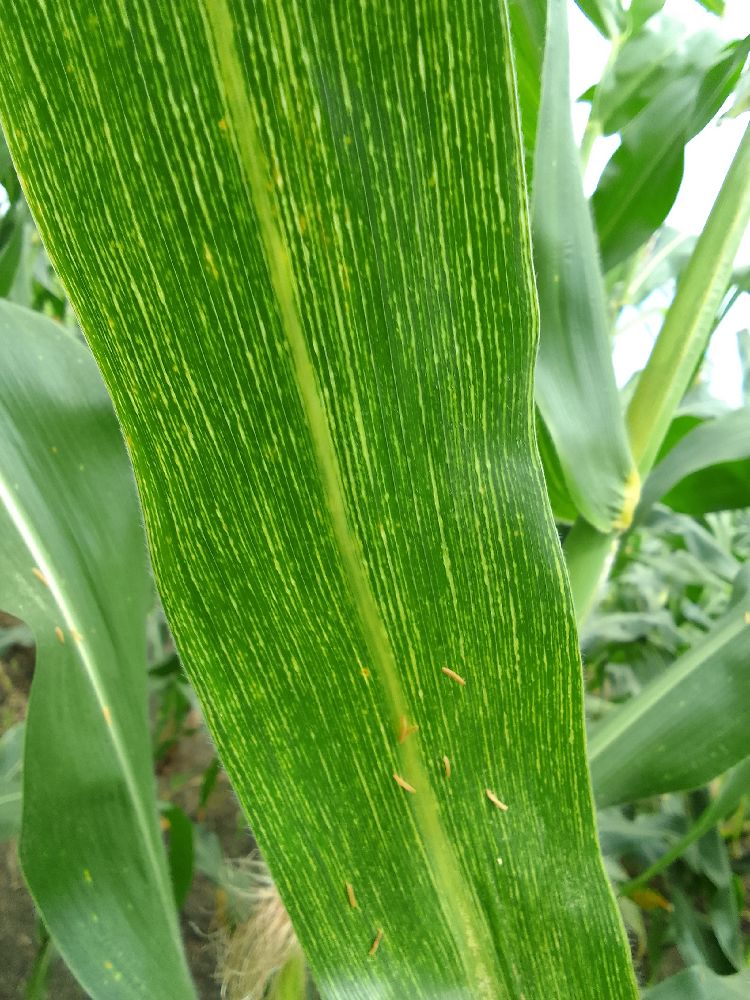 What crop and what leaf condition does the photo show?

maize, maize streak virus
